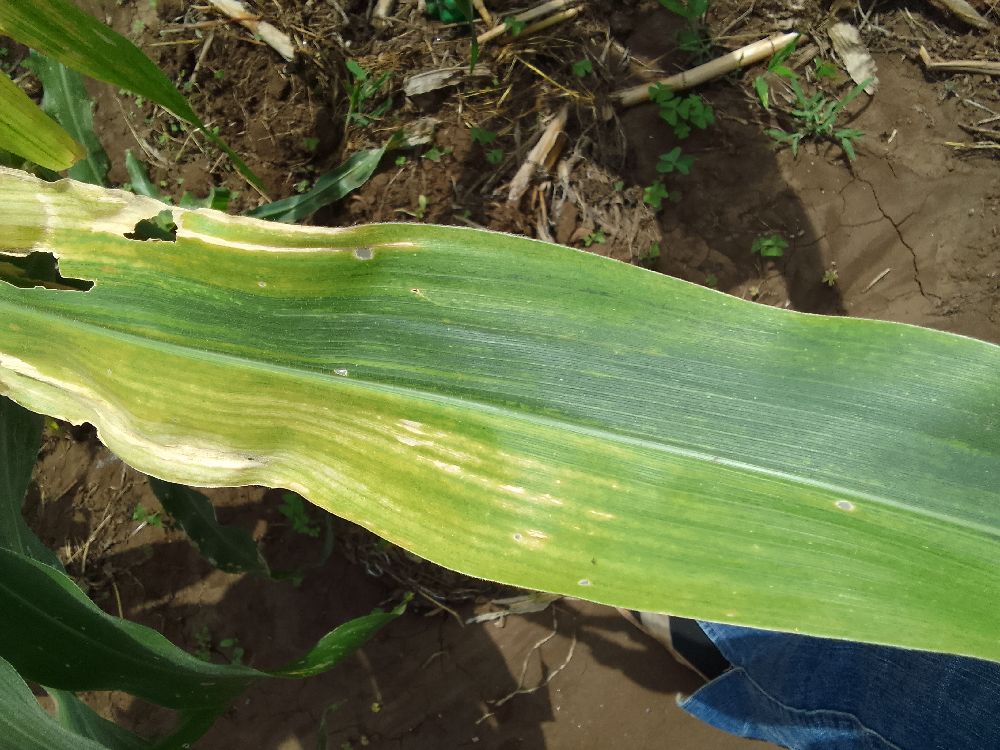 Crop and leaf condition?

maize, maize lethal necrosis
